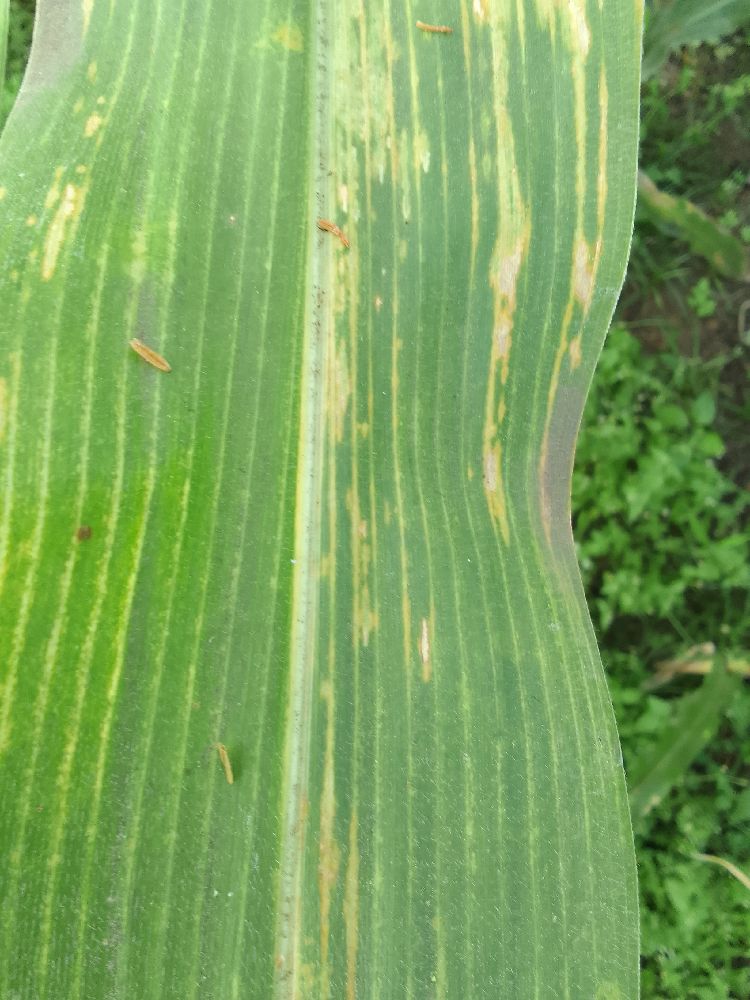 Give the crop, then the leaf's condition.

maize, maize lethal necrosis
